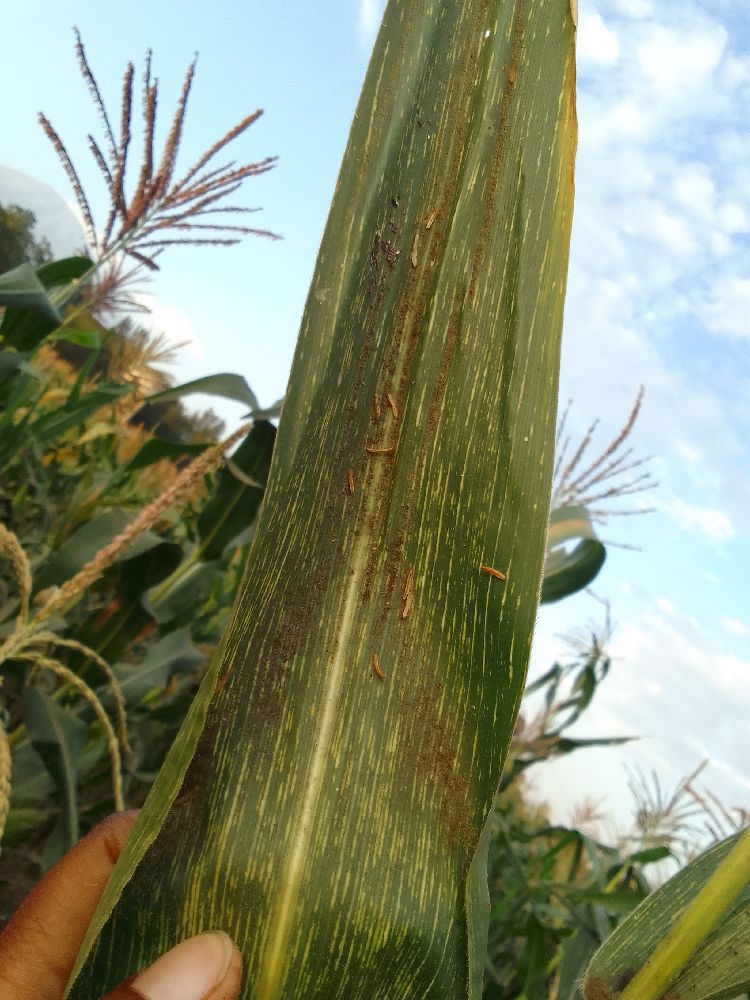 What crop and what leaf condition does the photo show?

maize, maize streak virus
